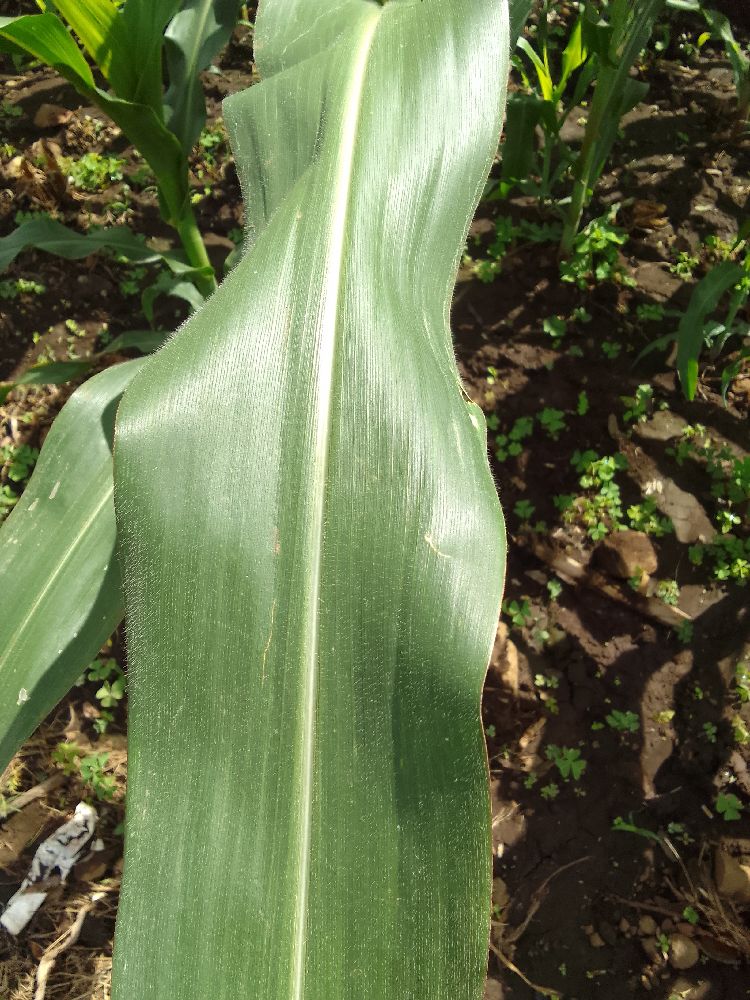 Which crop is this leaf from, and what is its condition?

maize, healthy
